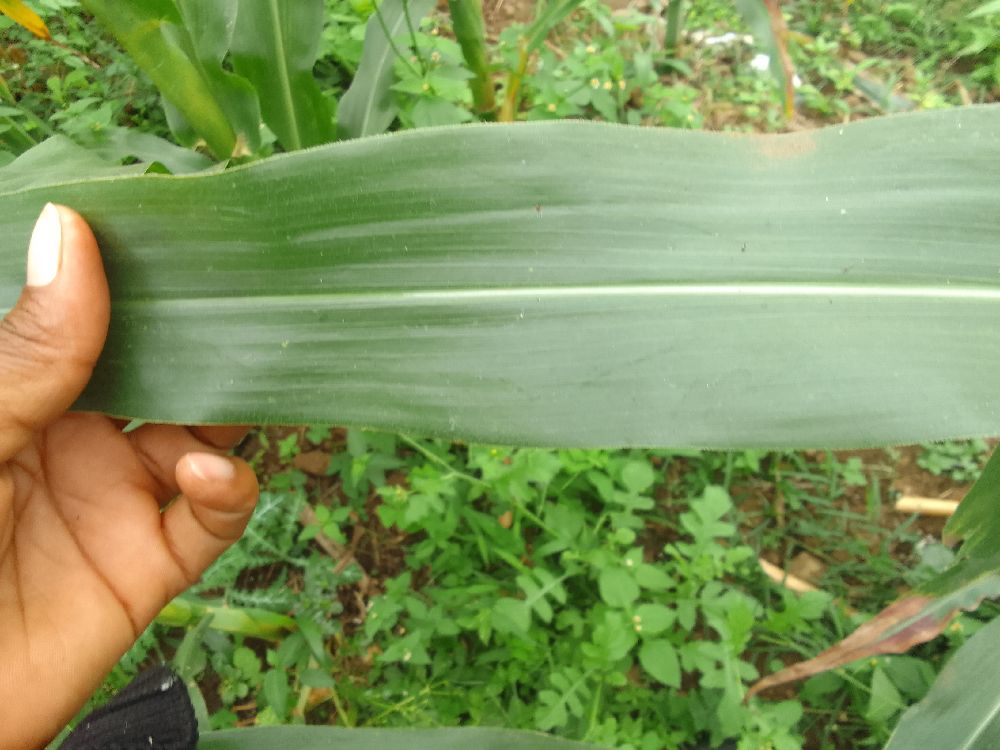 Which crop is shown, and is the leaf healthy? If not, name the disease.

maize, healthy
